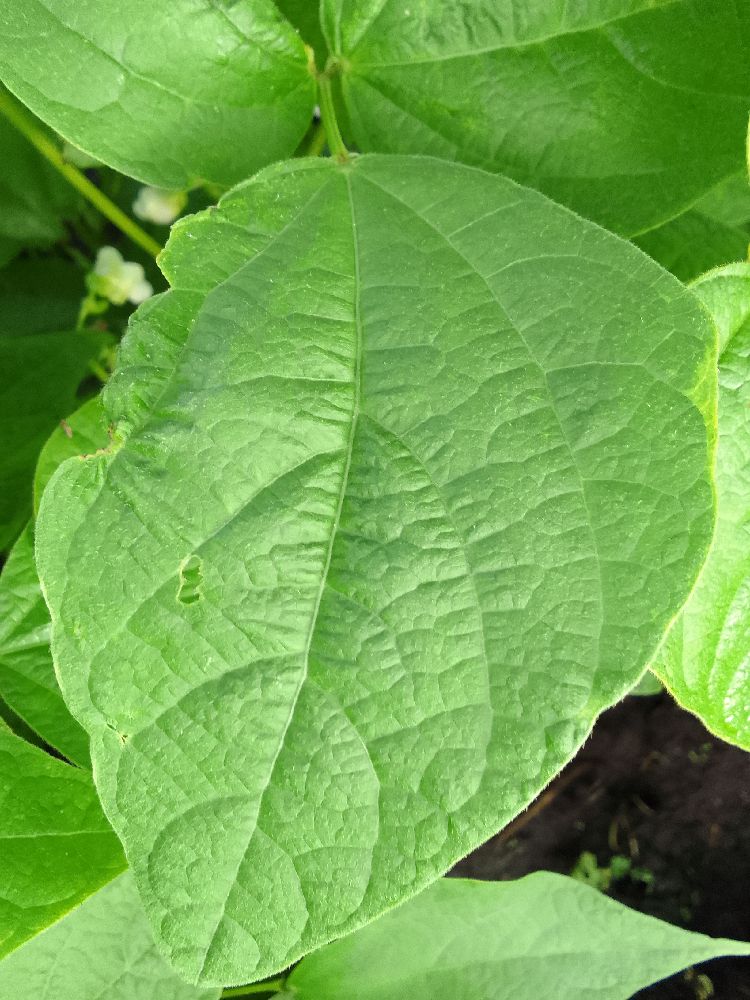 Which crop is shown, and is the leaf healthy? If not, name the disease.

common bean, healthy
